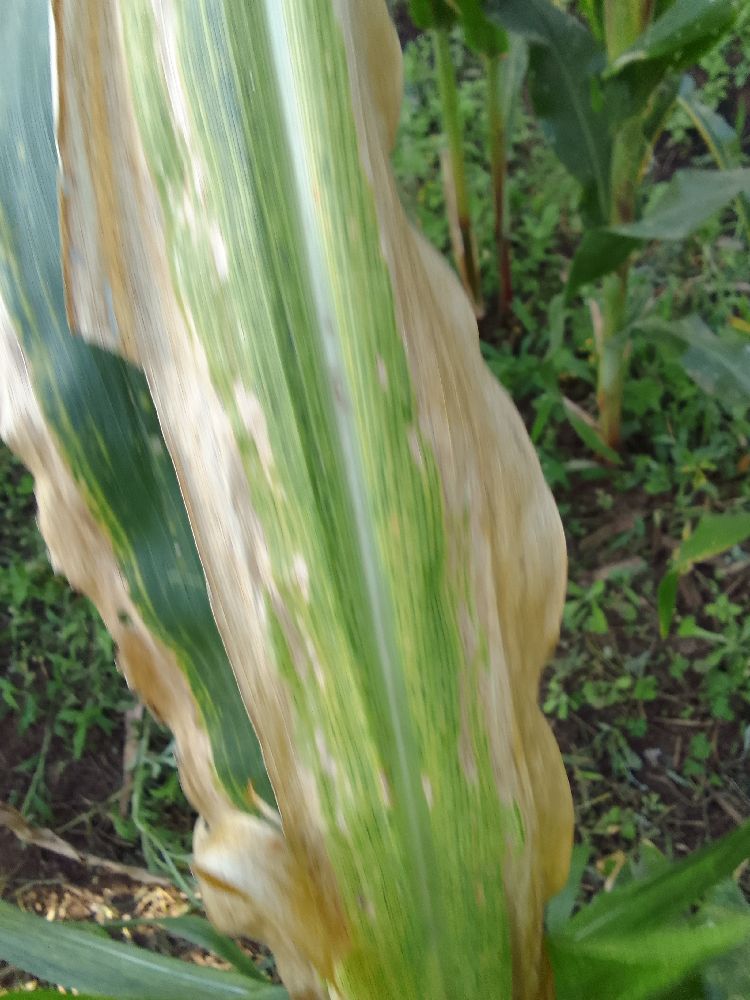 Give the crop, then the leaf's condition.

maize, maize lethal necrosis
